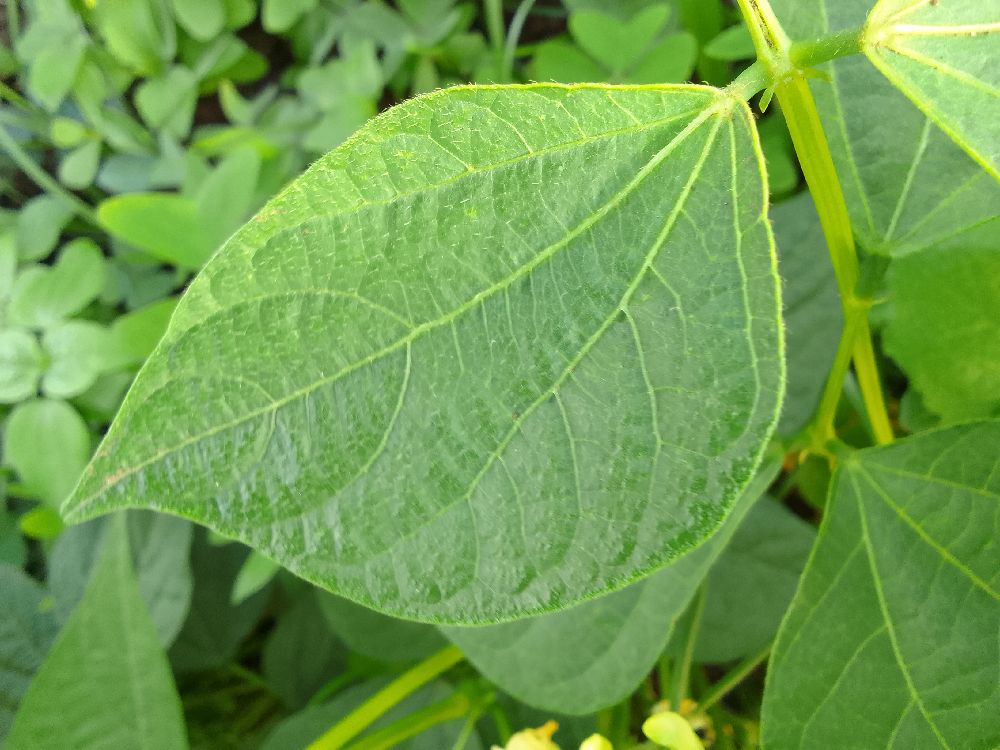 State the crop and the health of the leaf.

common bean, healthy
